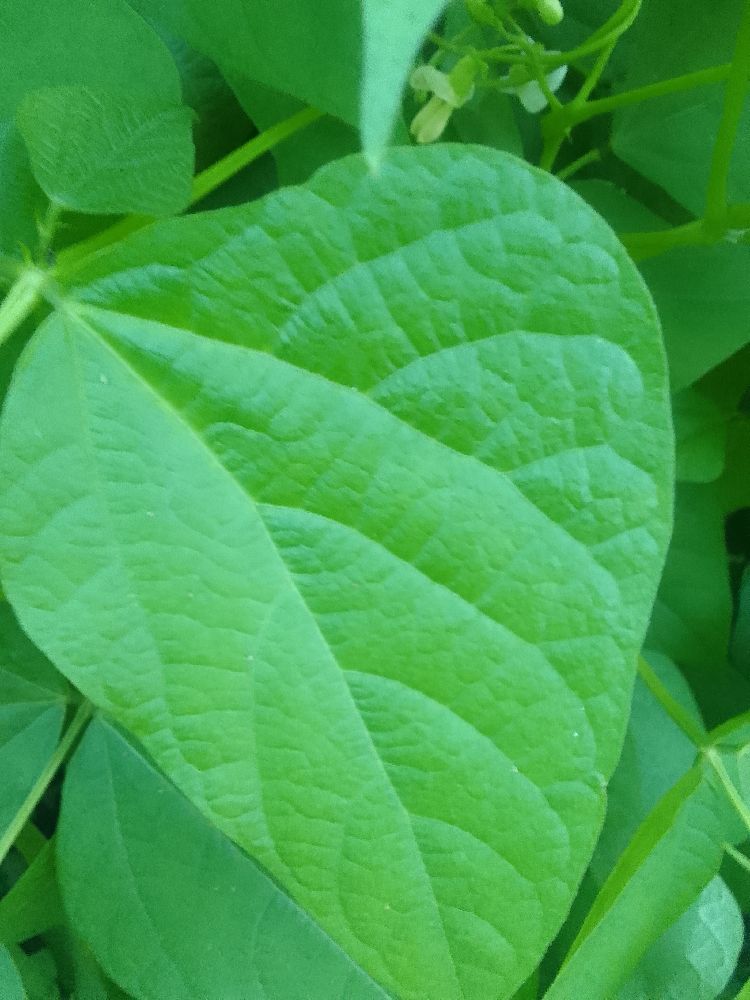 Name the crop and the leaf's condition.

common bean, healthy
